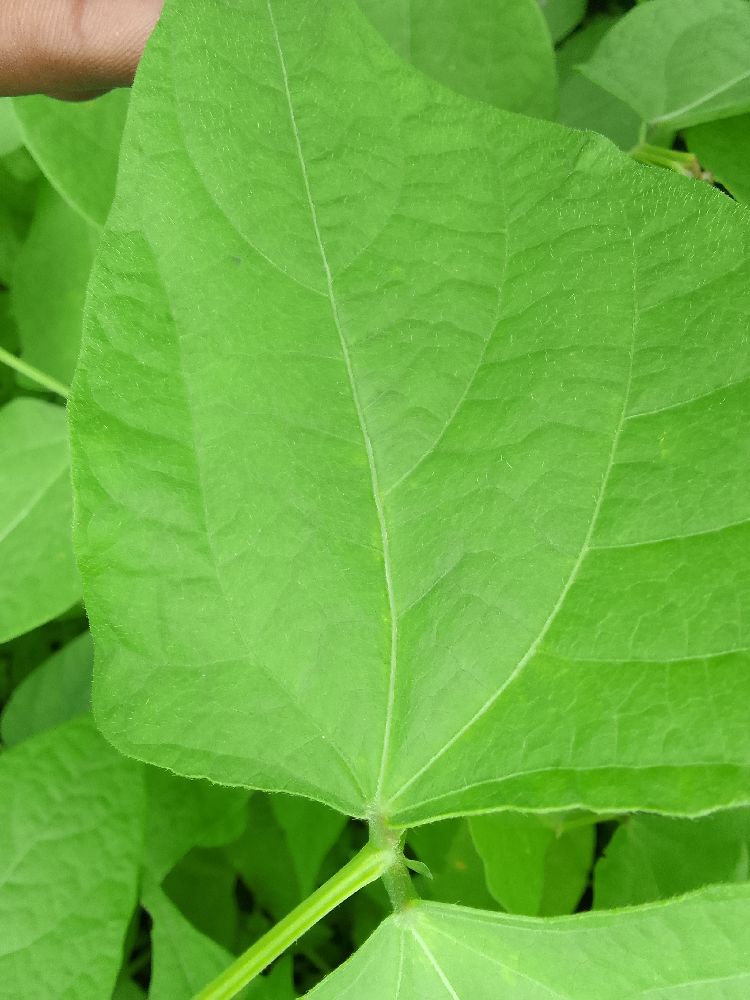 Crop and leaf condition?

common bean, healthy
